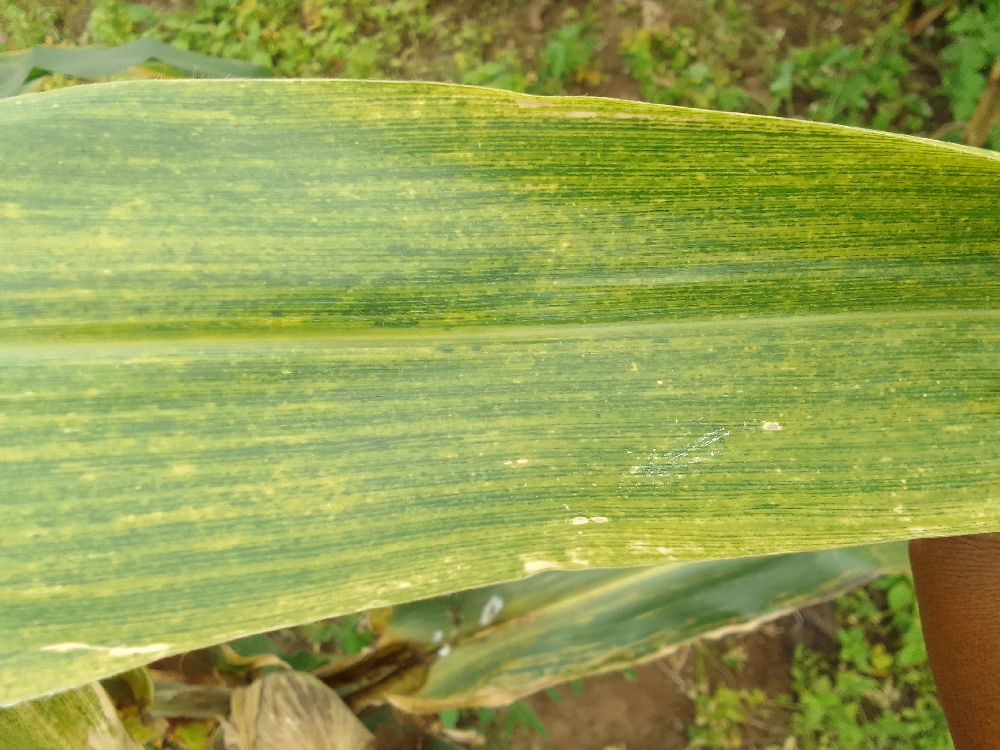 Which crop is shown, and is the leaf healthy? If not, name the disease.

maize, maize lethal necrosis
